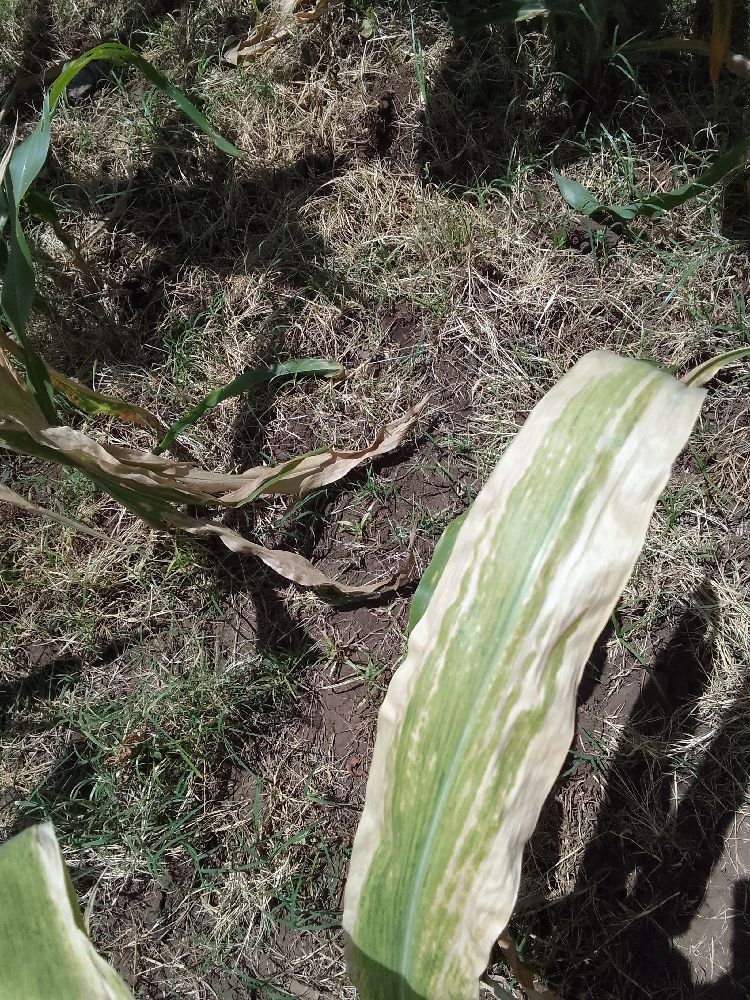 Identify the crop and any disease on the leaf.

maize, maize lethal necrosis
